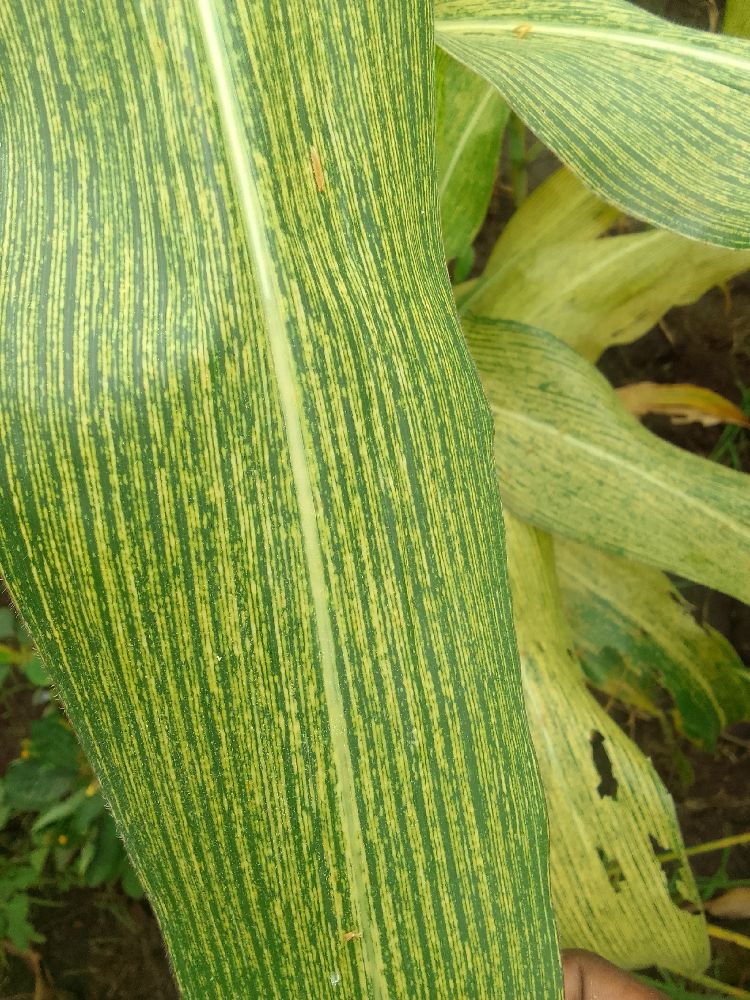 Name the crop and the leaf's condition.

maize, maize streak virus
